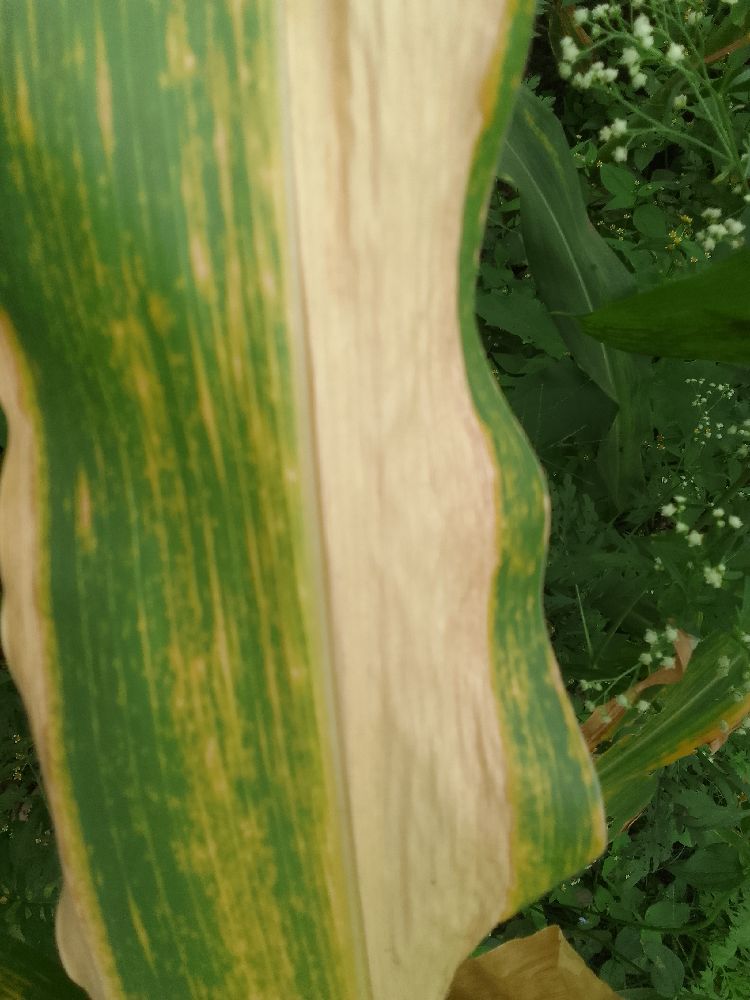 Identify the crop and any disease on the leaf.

maize, maize lethal necrosis
